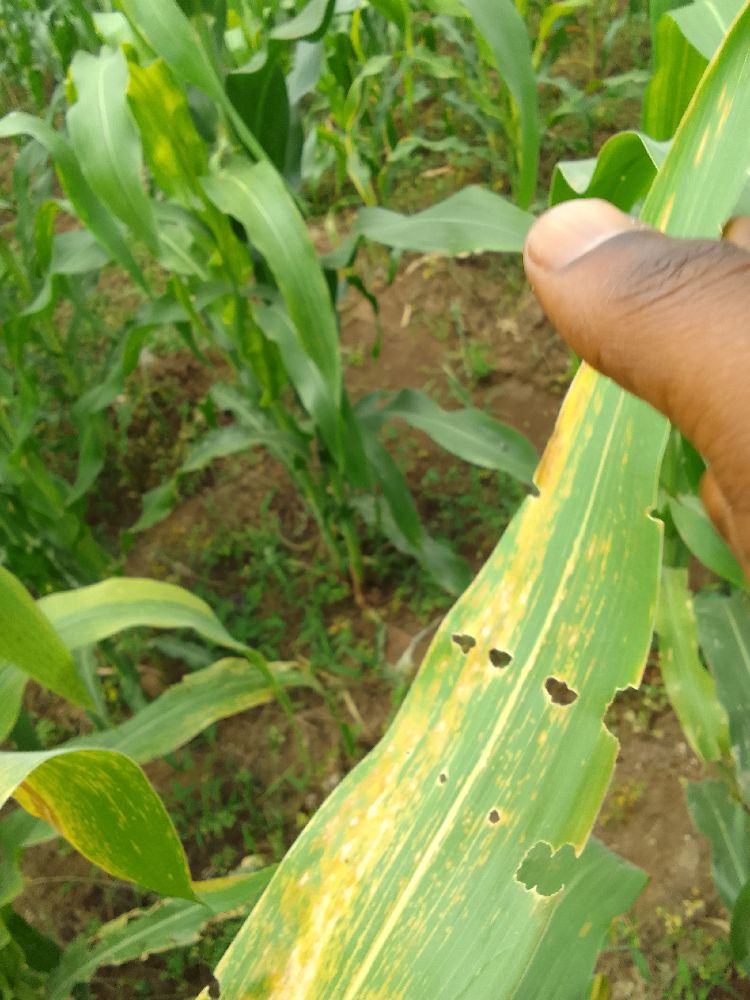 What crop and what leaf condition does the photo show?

maize, maize lethal necrosis
